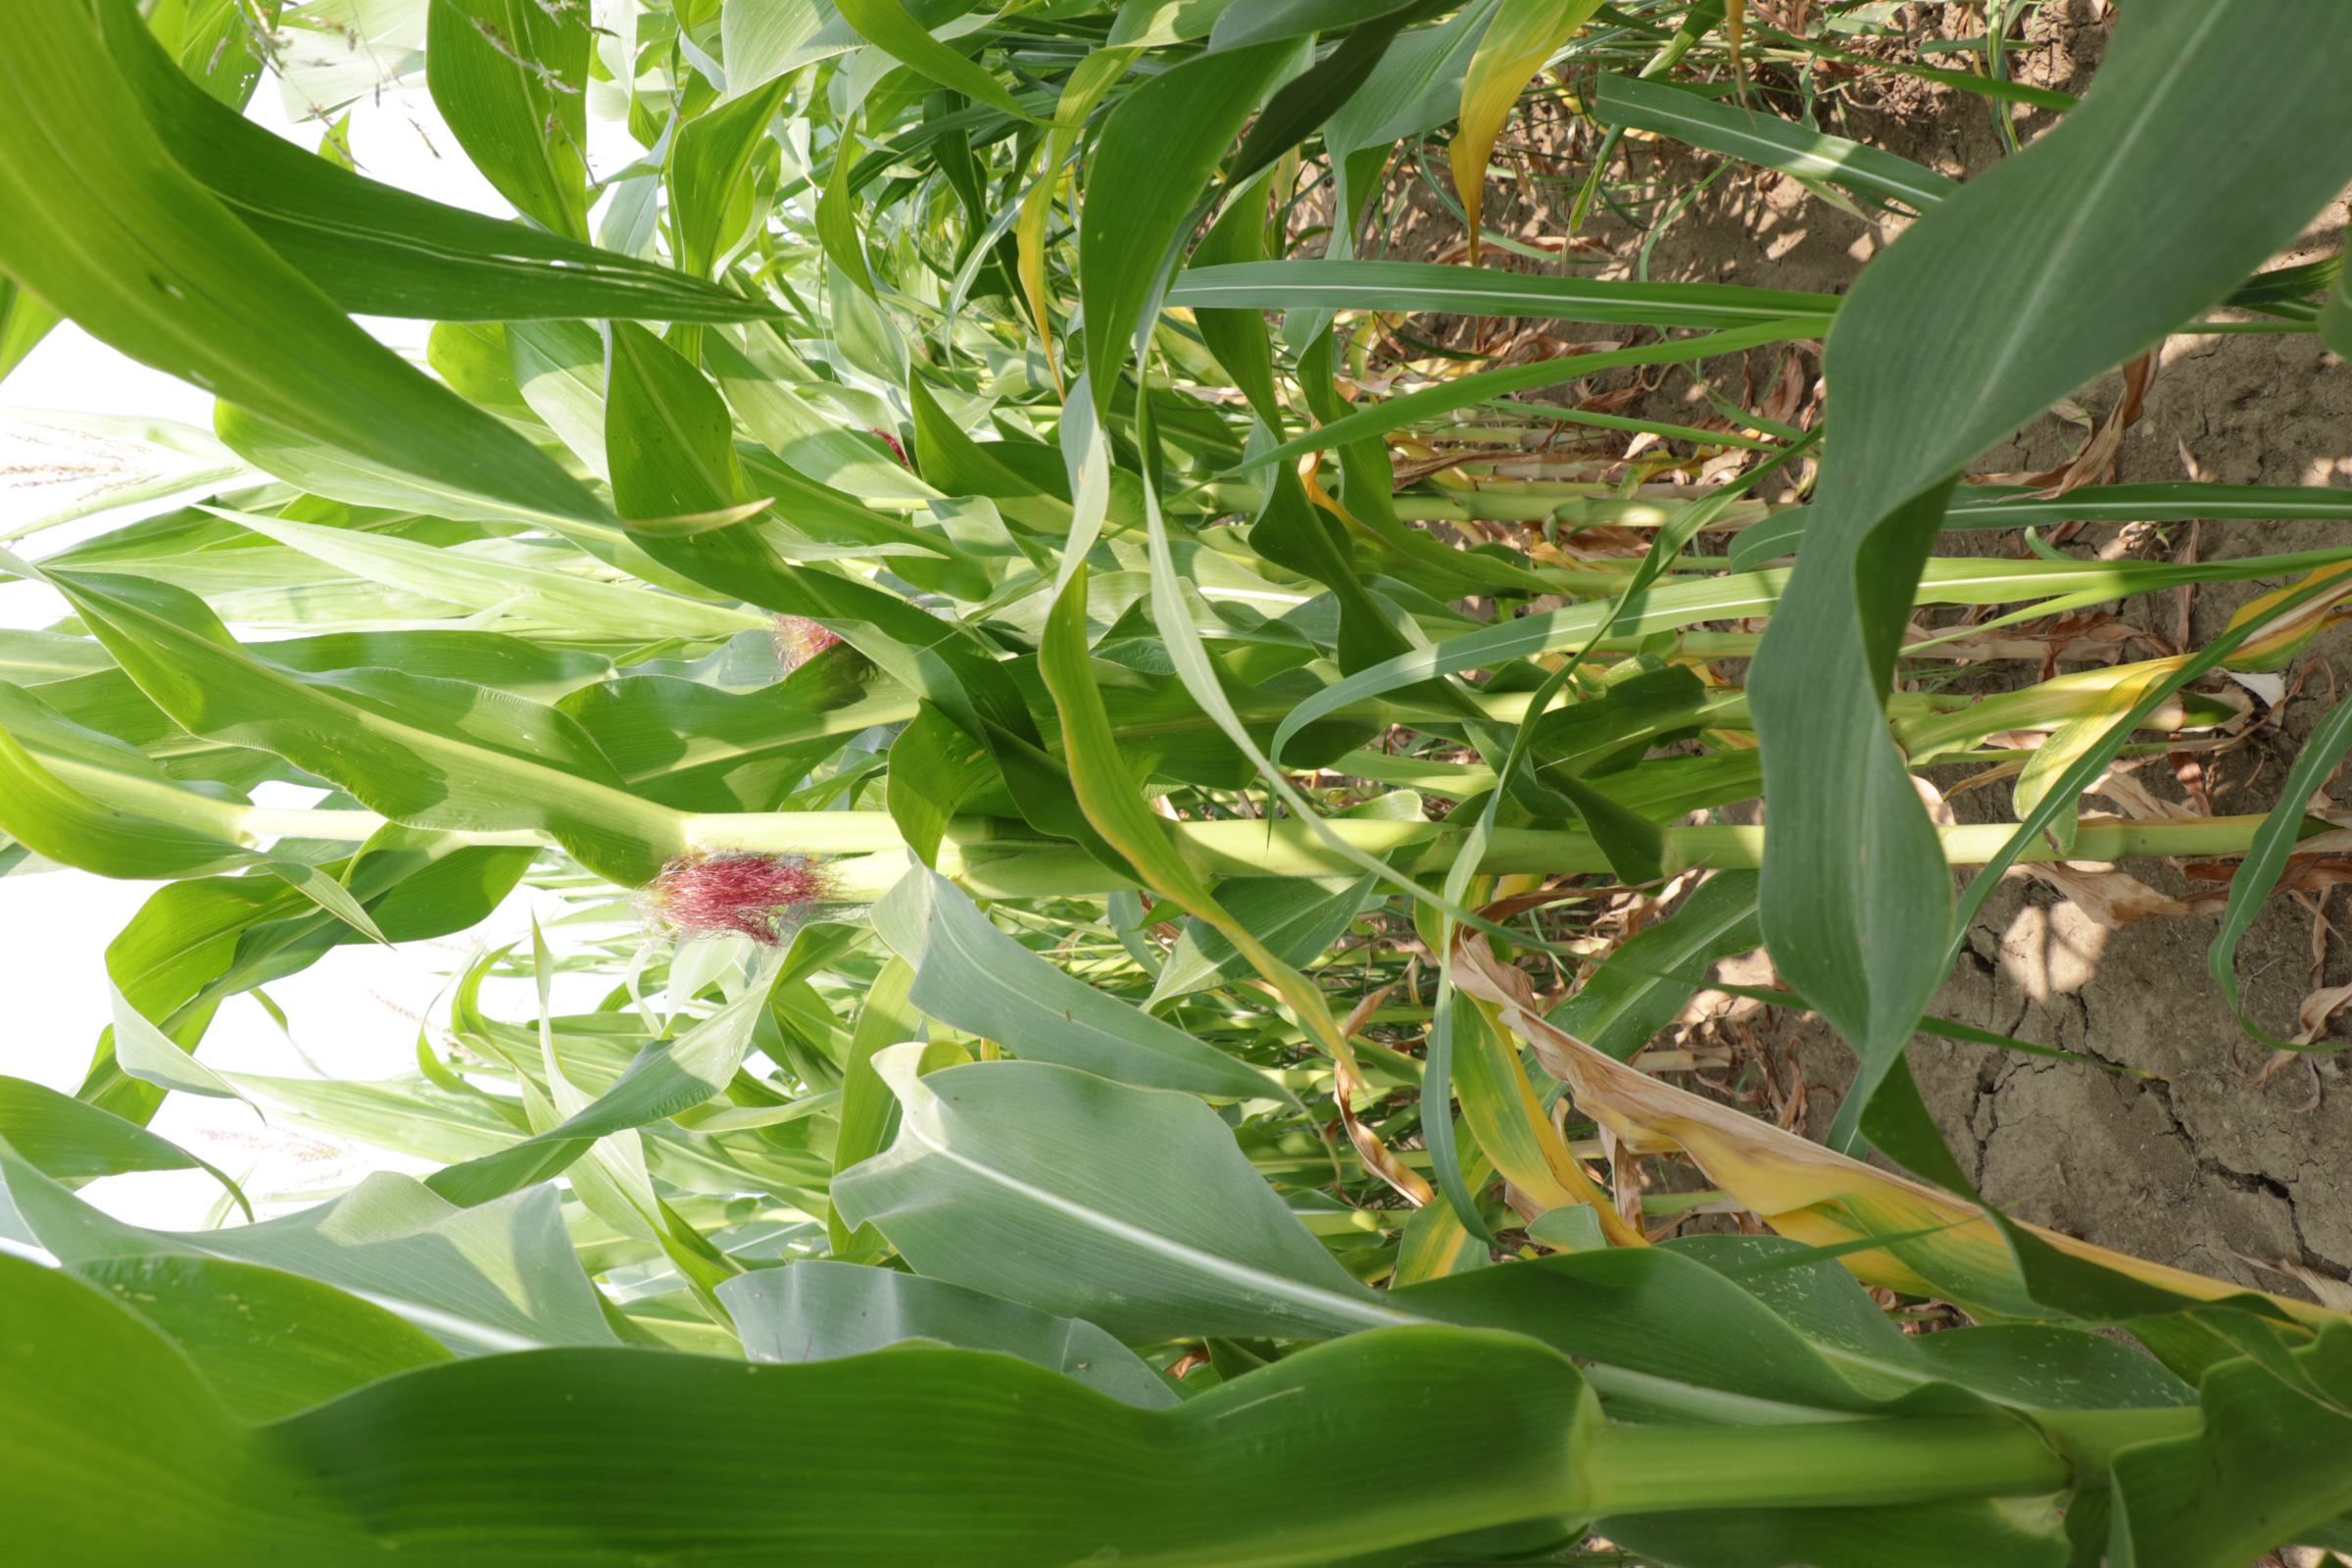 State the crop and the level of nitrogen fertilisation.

maize, full nitrogen fertilisation
